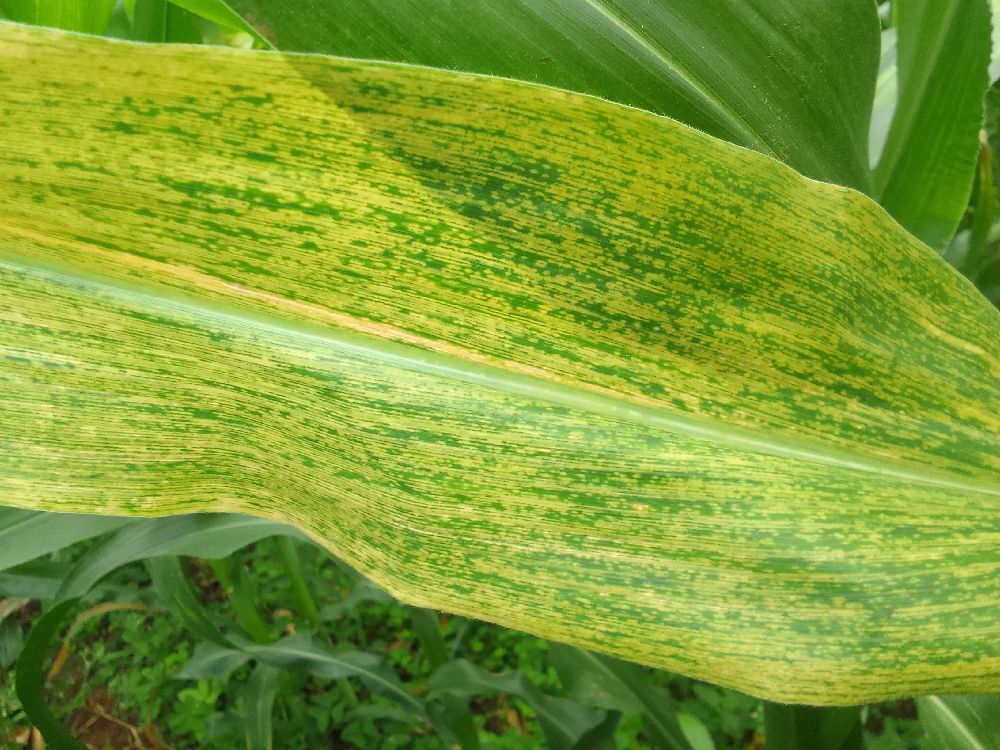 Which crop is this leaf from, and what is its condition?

maize, maize lethal necrosis
